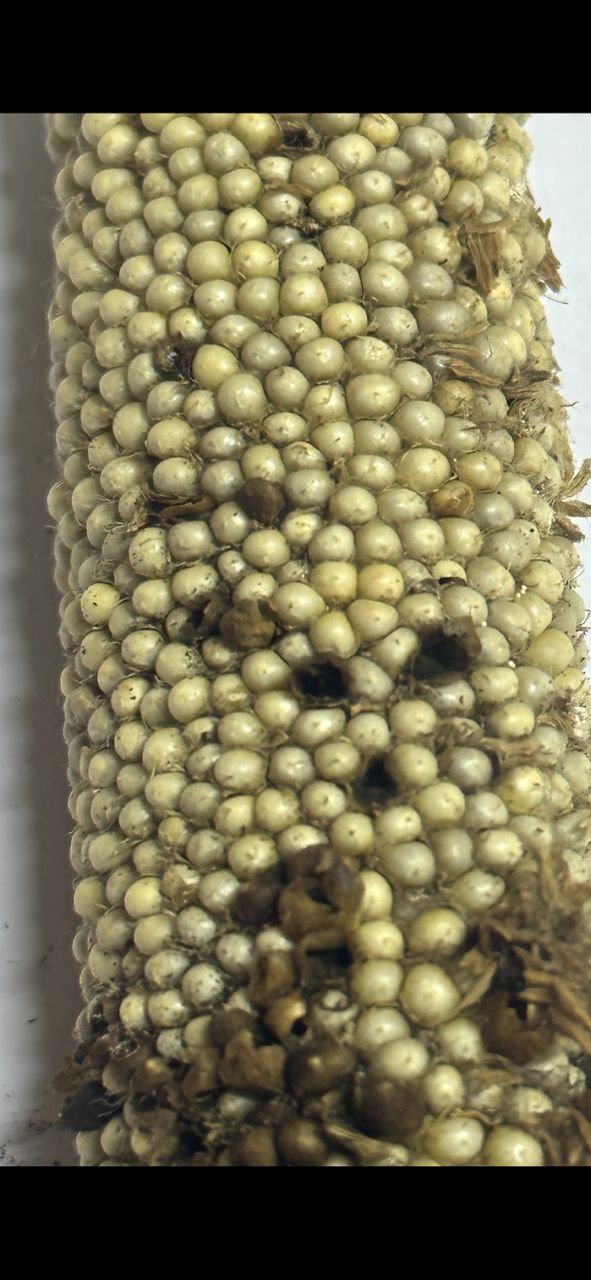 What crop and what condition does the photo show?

pearl millet, smut
